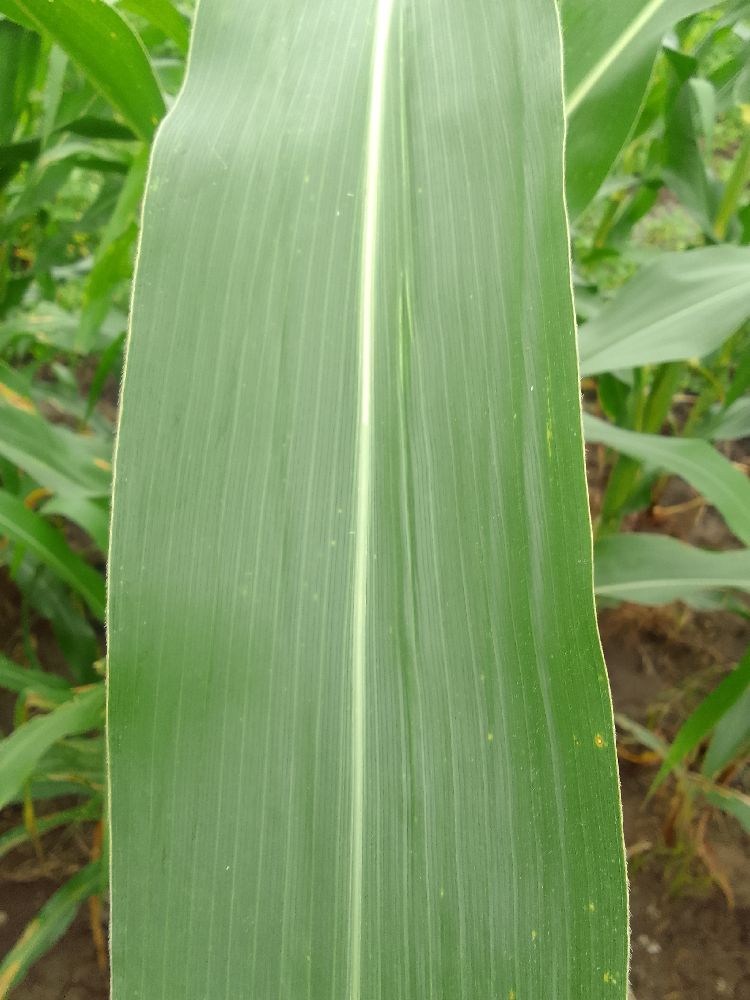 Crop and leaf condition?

maize, healthy
